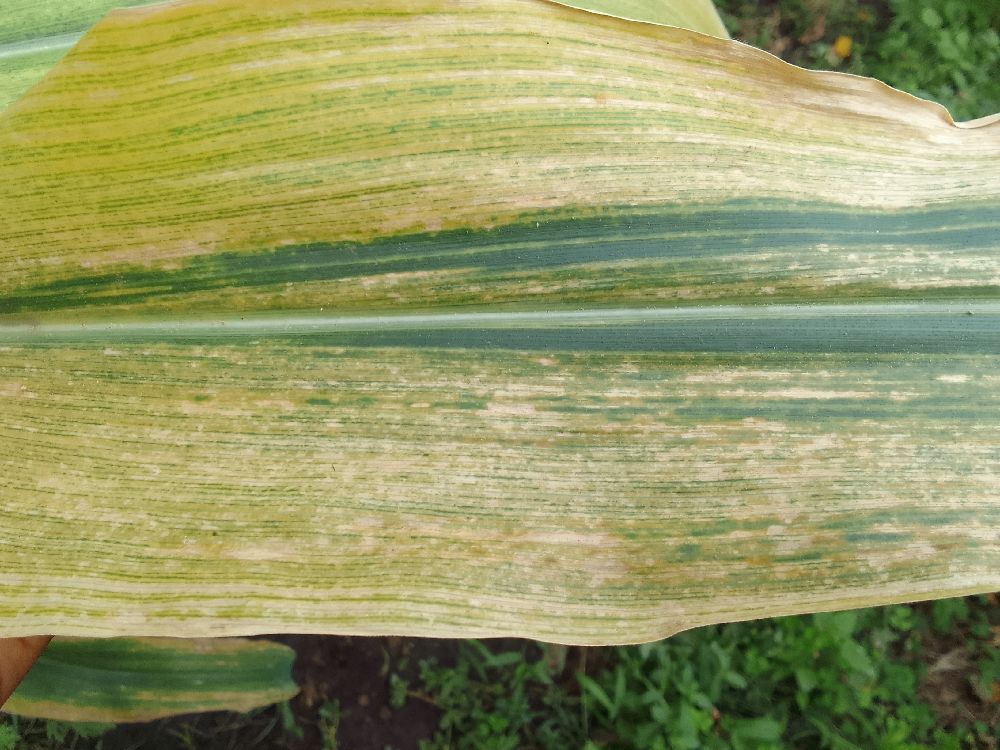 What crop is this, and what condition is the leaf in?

maize, maize lethal necrosis
